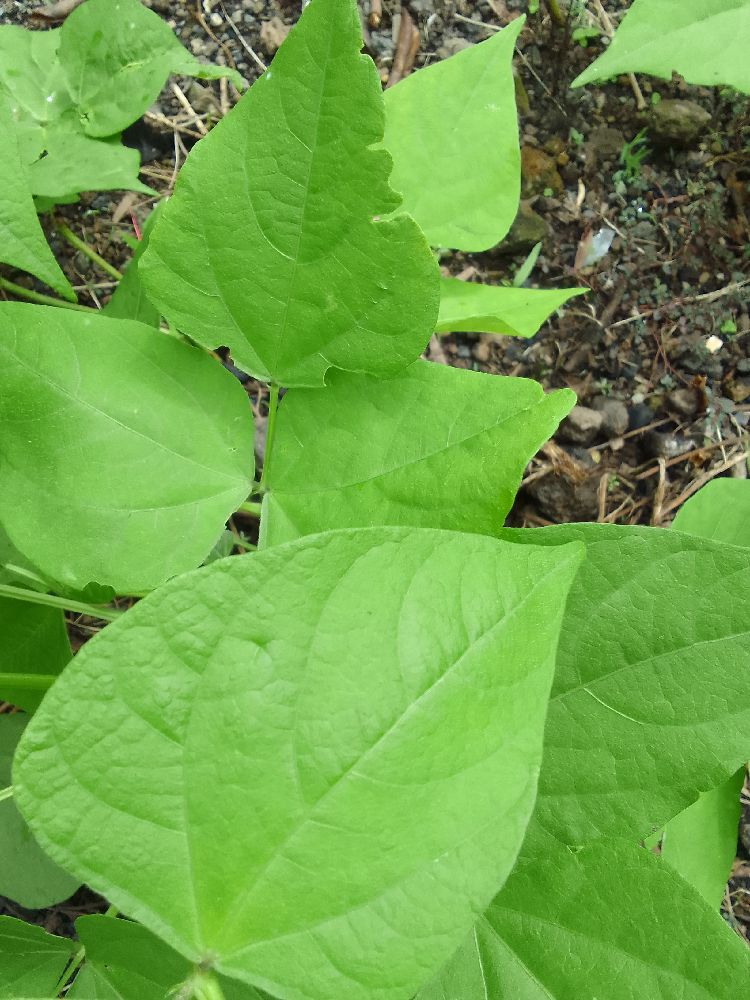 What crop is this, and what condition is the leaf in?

common bean, healthy
